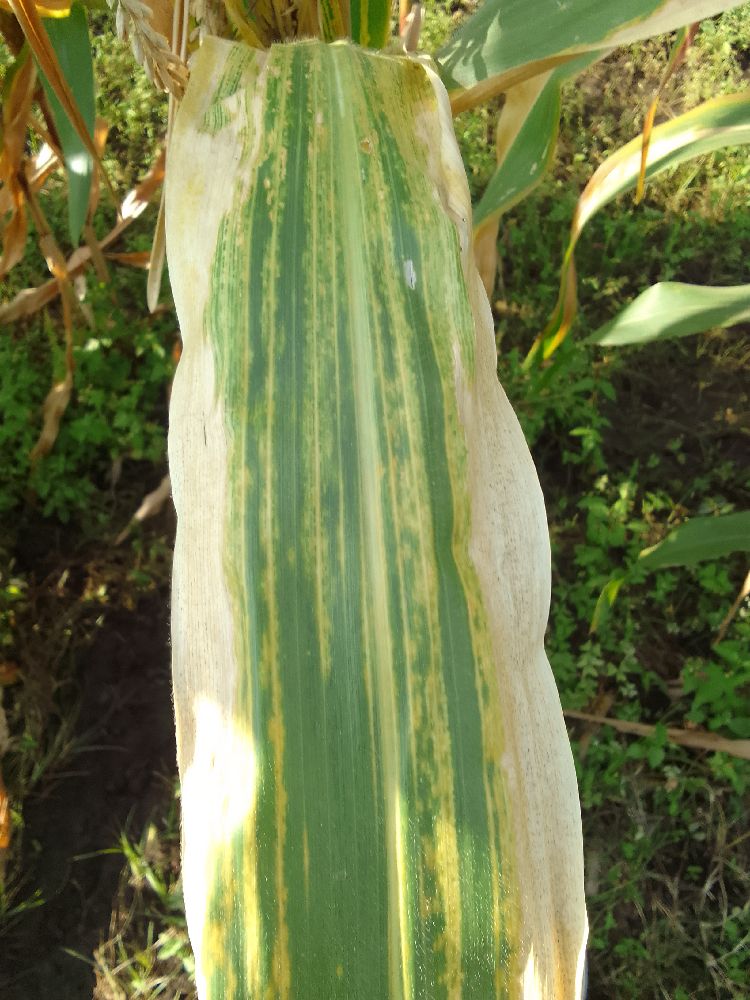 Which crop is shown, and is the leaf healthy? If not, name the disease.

maize, maize lethal necrosis
